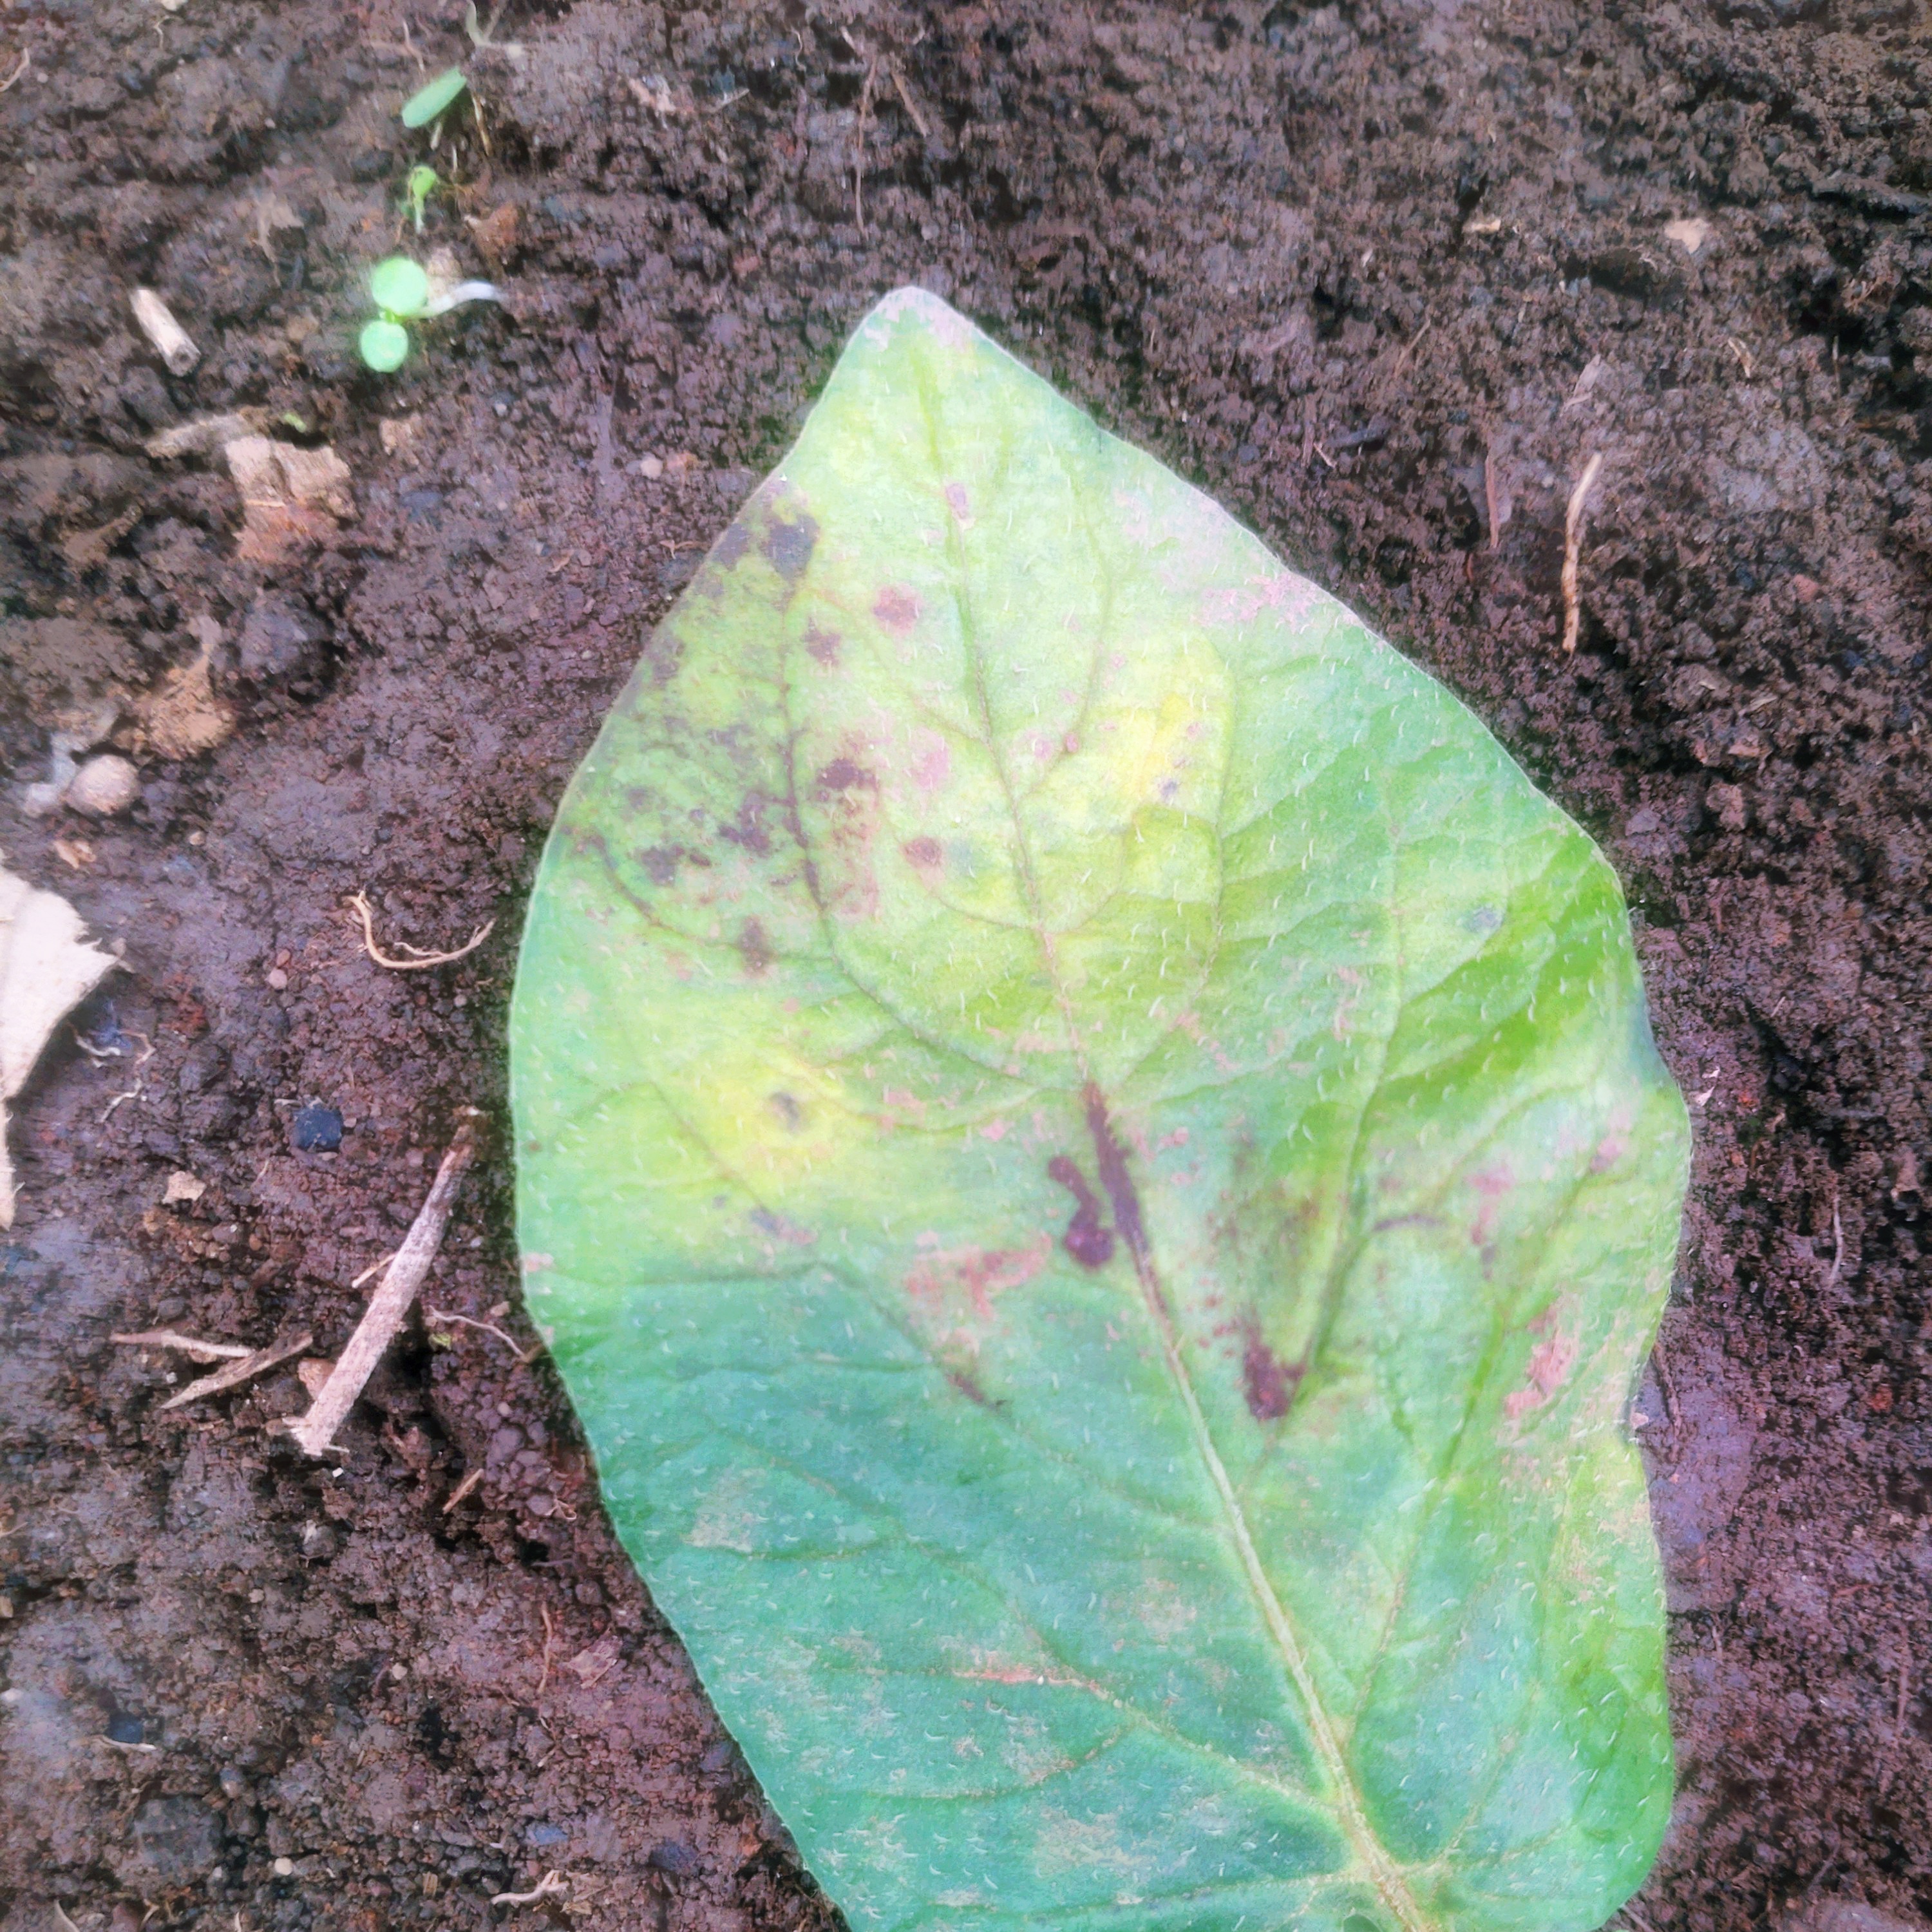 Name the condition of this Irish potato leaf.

late blight
